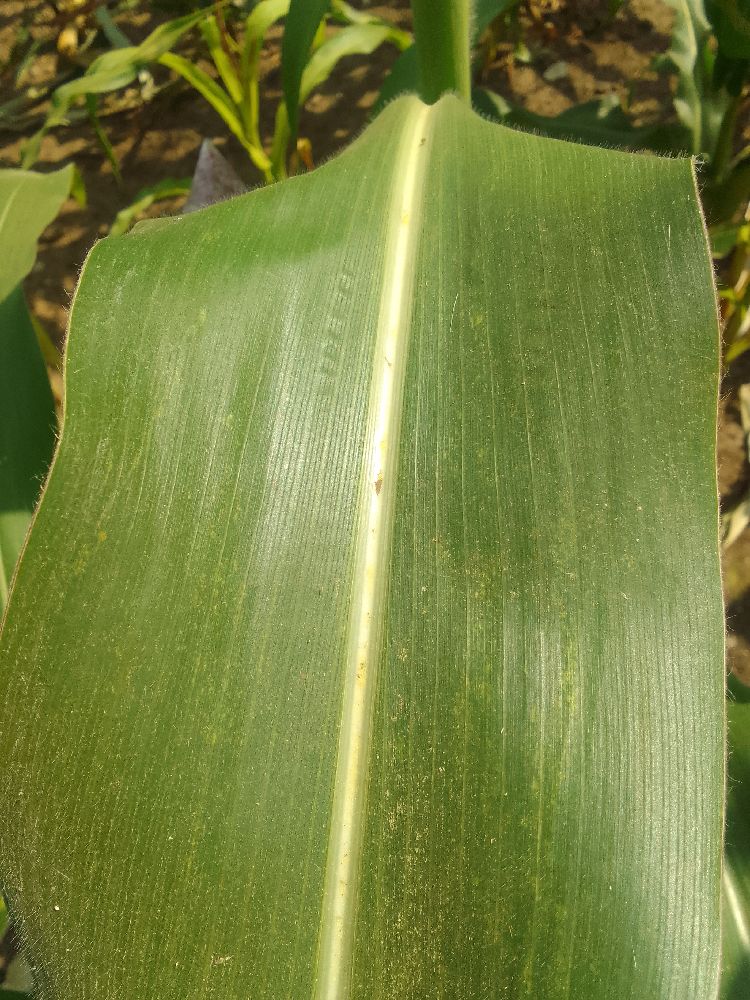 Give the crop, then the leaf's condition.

maize, healthy
